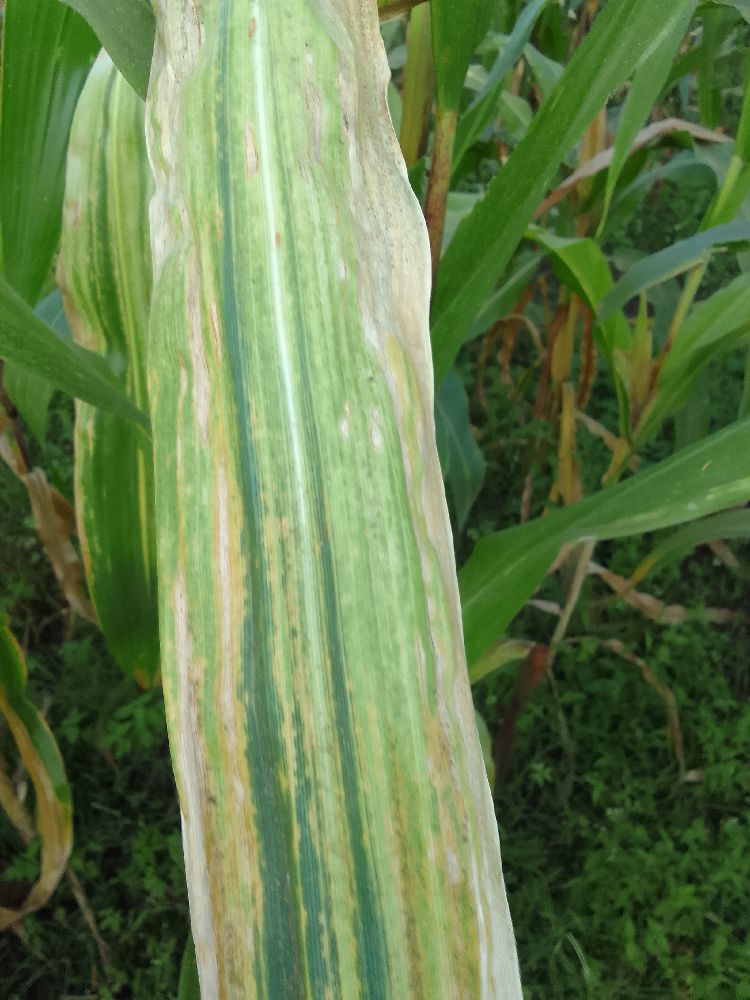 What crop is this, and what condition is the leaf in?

maize, maize lethal necrosis
